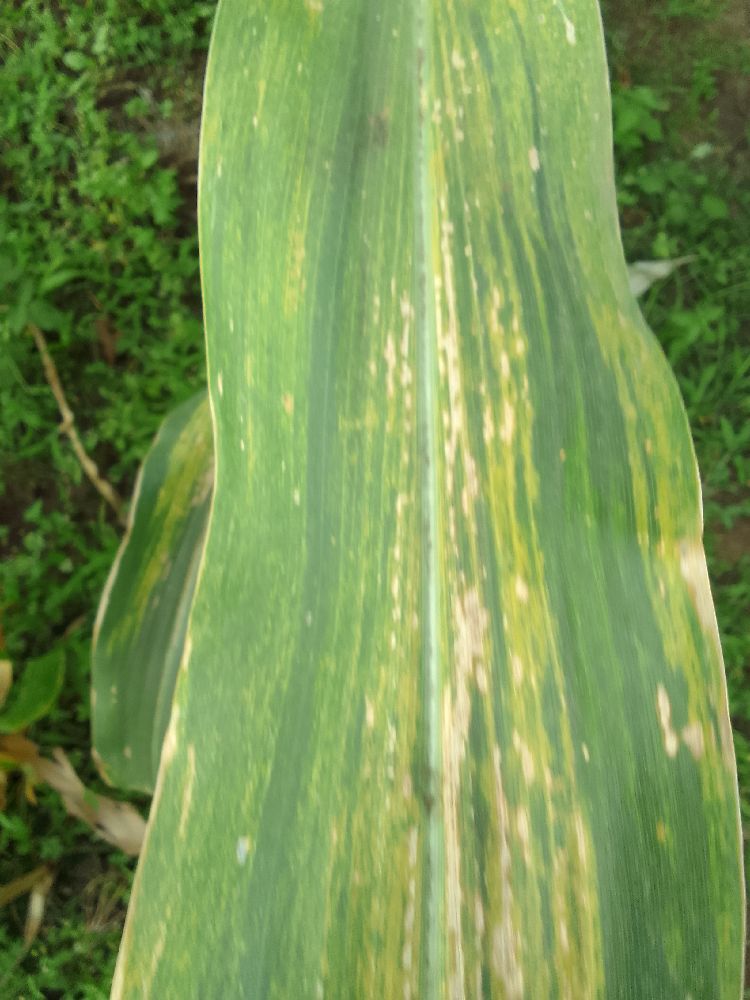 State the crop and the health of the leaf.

maize, maize lethal necrosis
